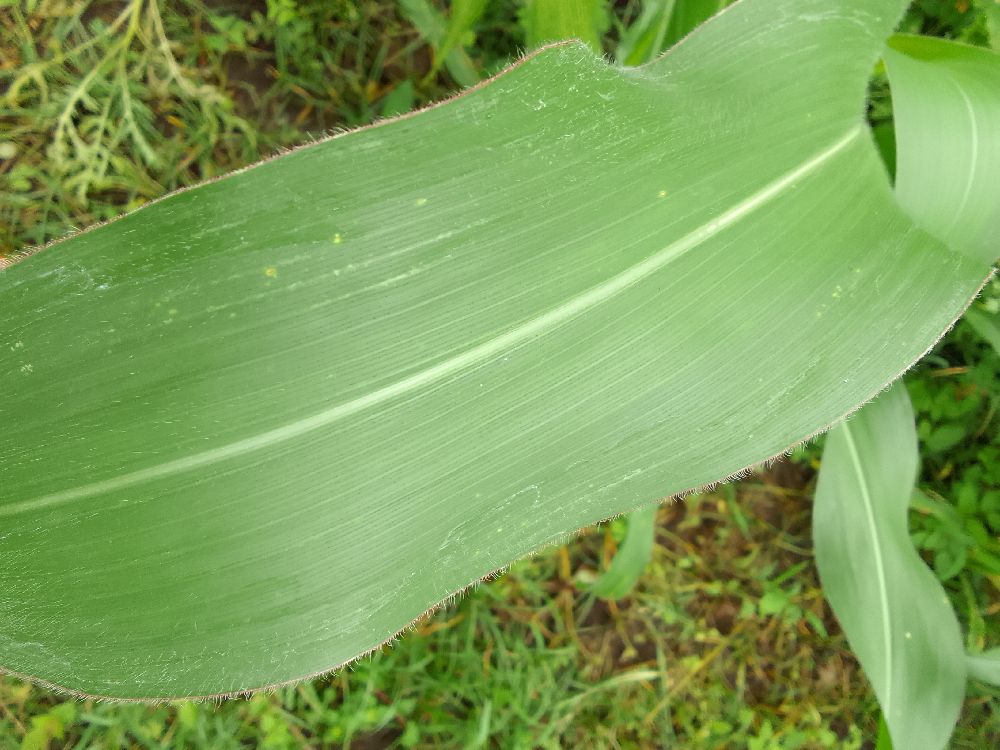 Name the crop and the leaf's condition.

maize, healthy
